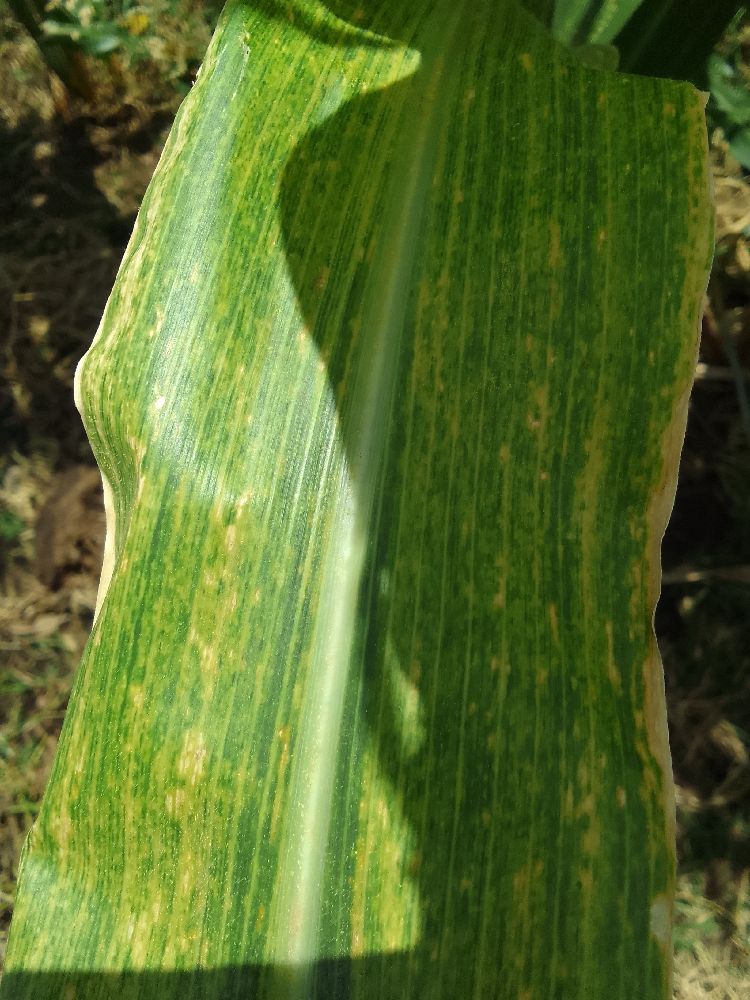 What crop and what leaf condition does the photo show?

maize, maize lethal necrosis
